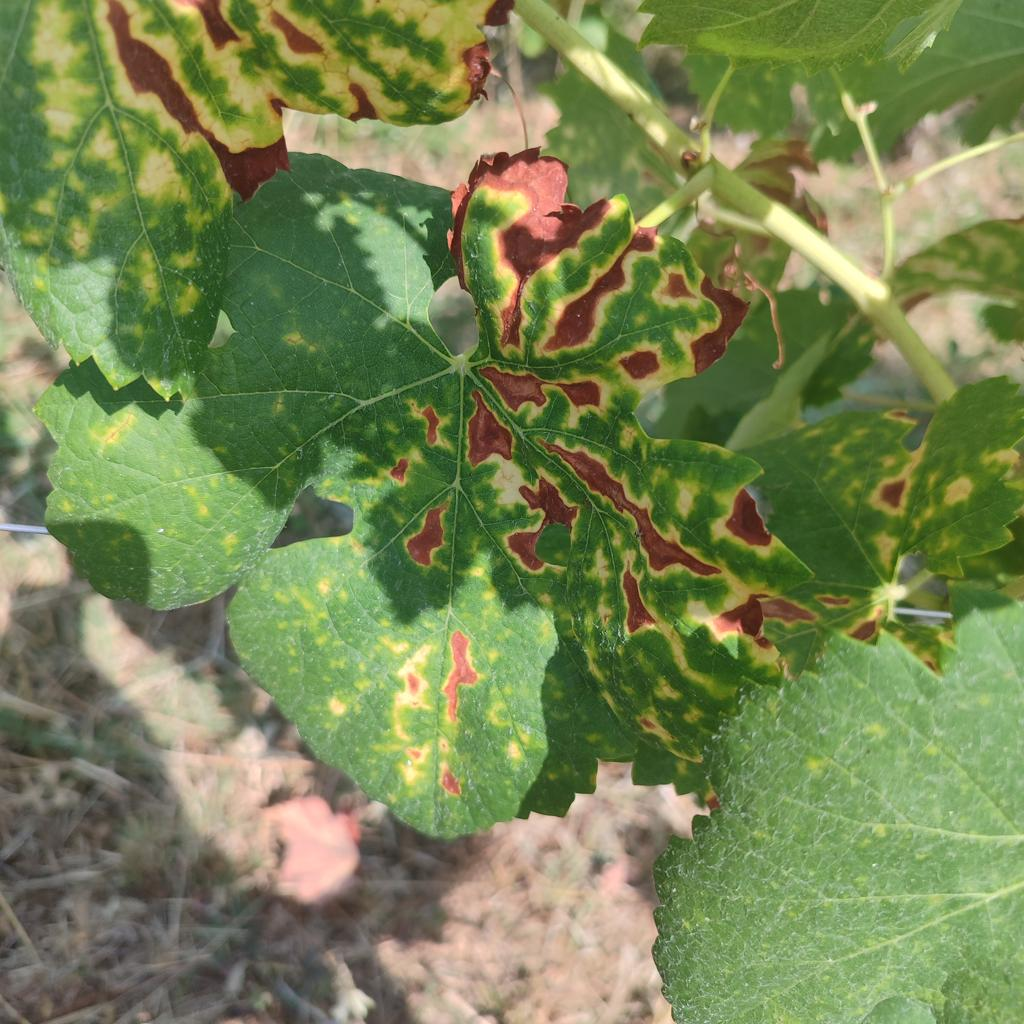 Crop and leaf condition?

grapevine, esca complex
